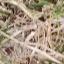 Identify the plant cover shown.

grass
